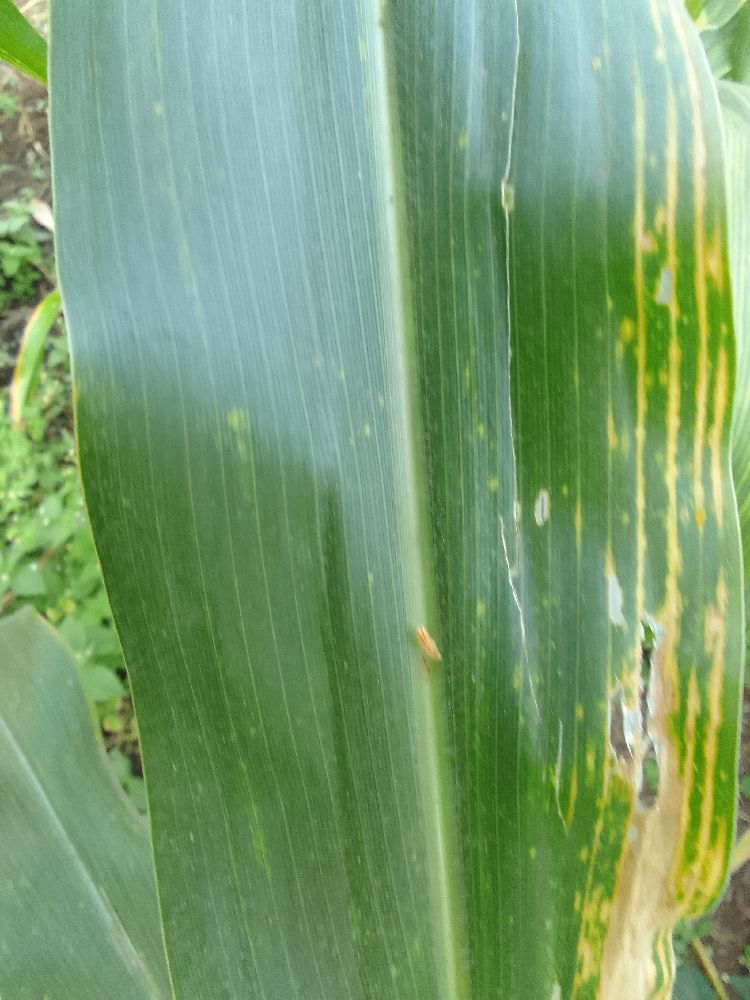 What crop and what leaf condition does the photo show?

maize, maize lethal necrosis
